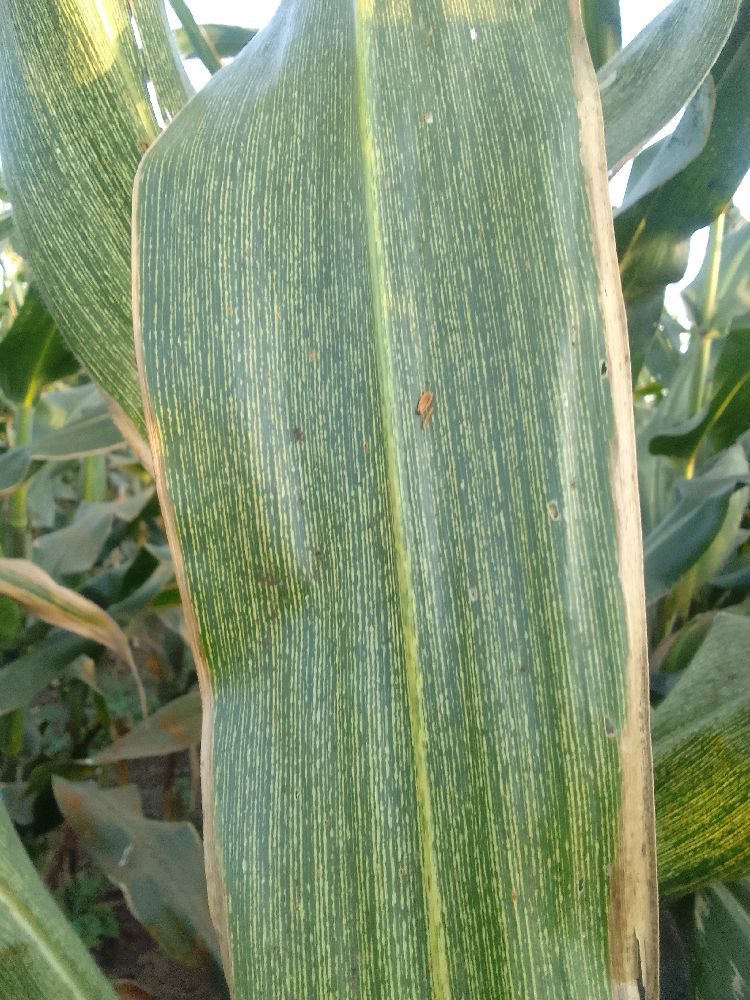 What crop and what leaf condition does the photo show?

maize, maize streak virus
